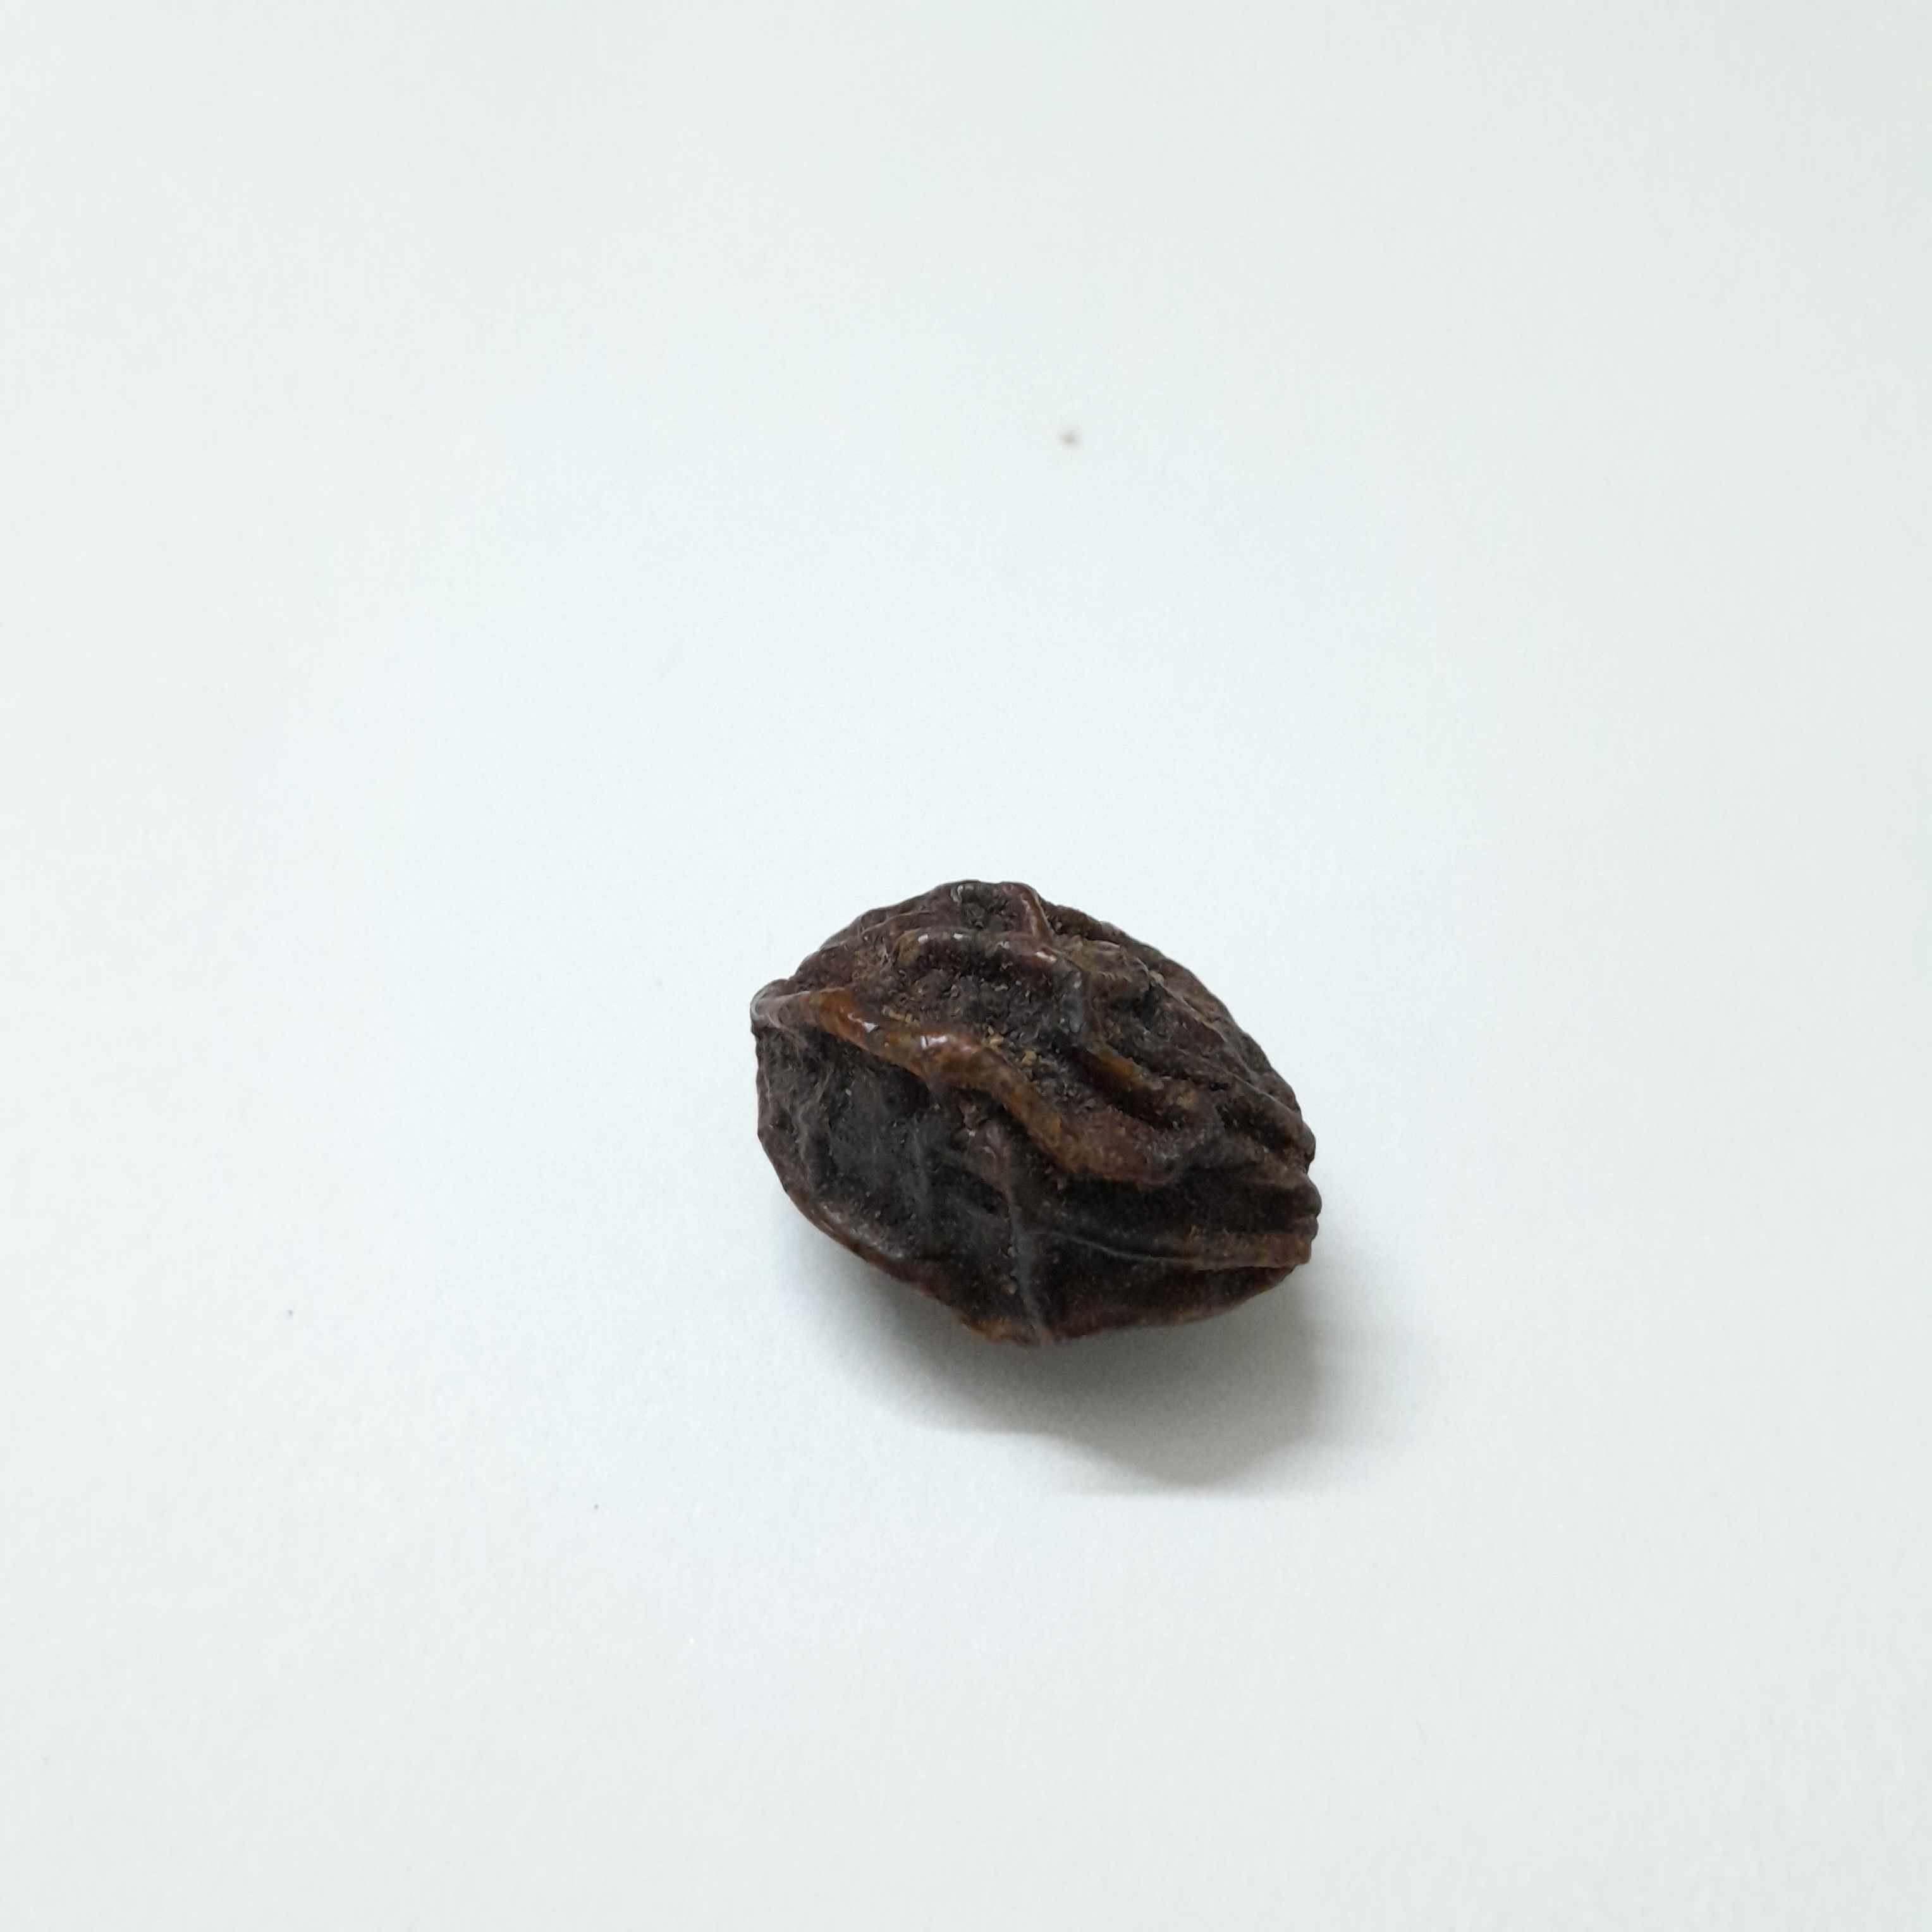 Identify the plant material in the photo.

kadukharik
